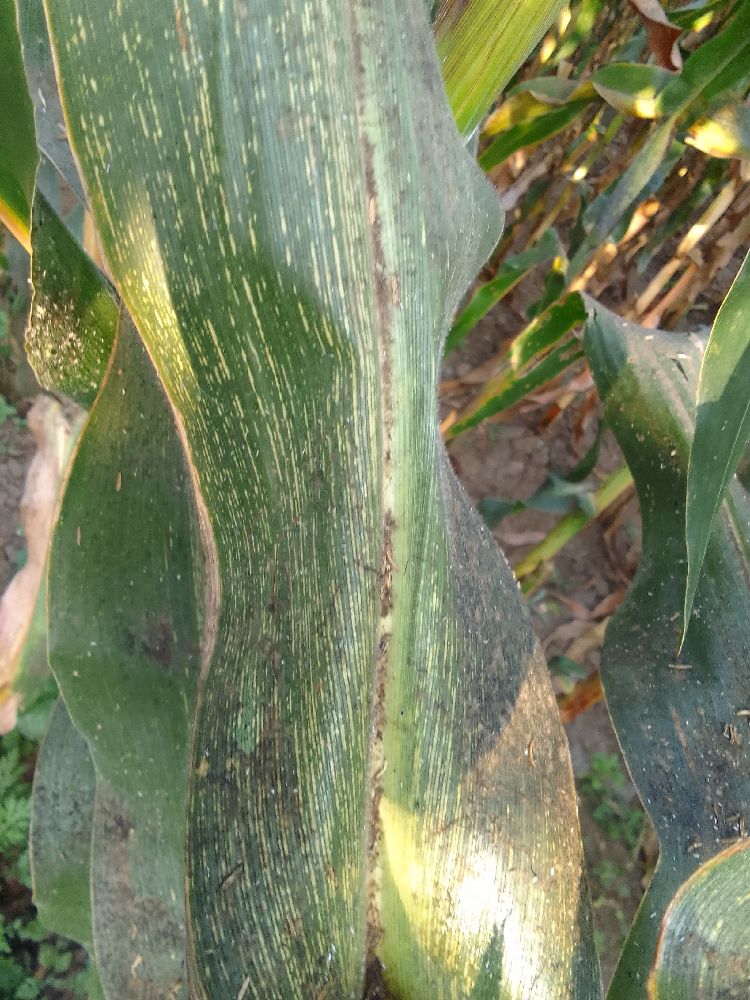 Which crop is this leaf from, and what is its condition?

maize, maize streak virus
